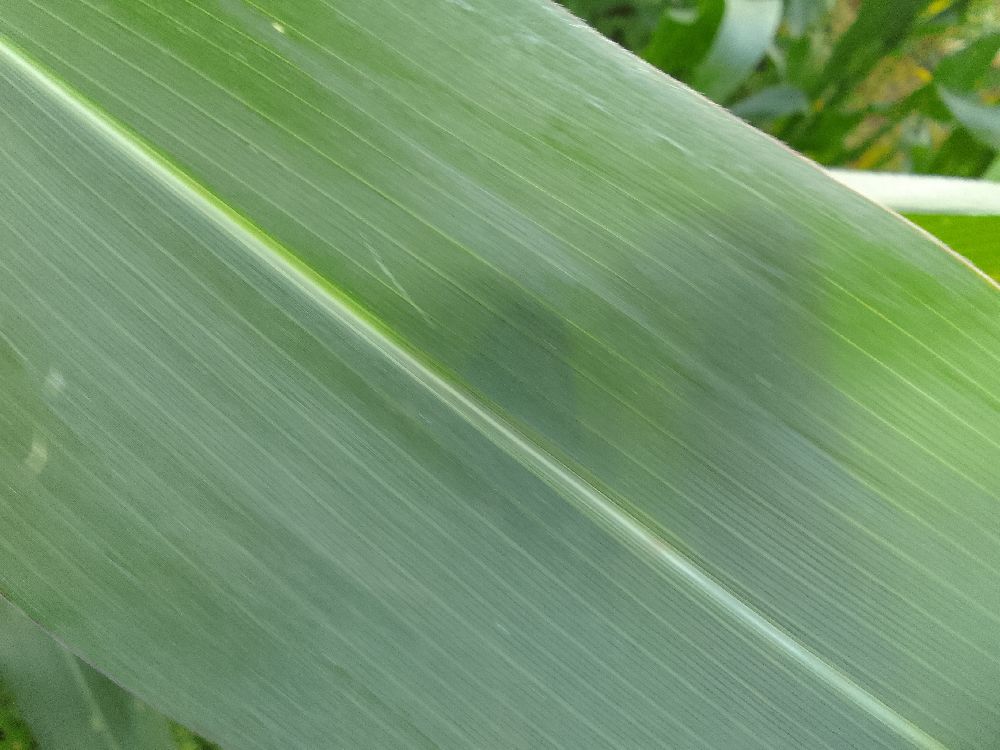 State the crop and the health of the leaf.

maize, healthy
